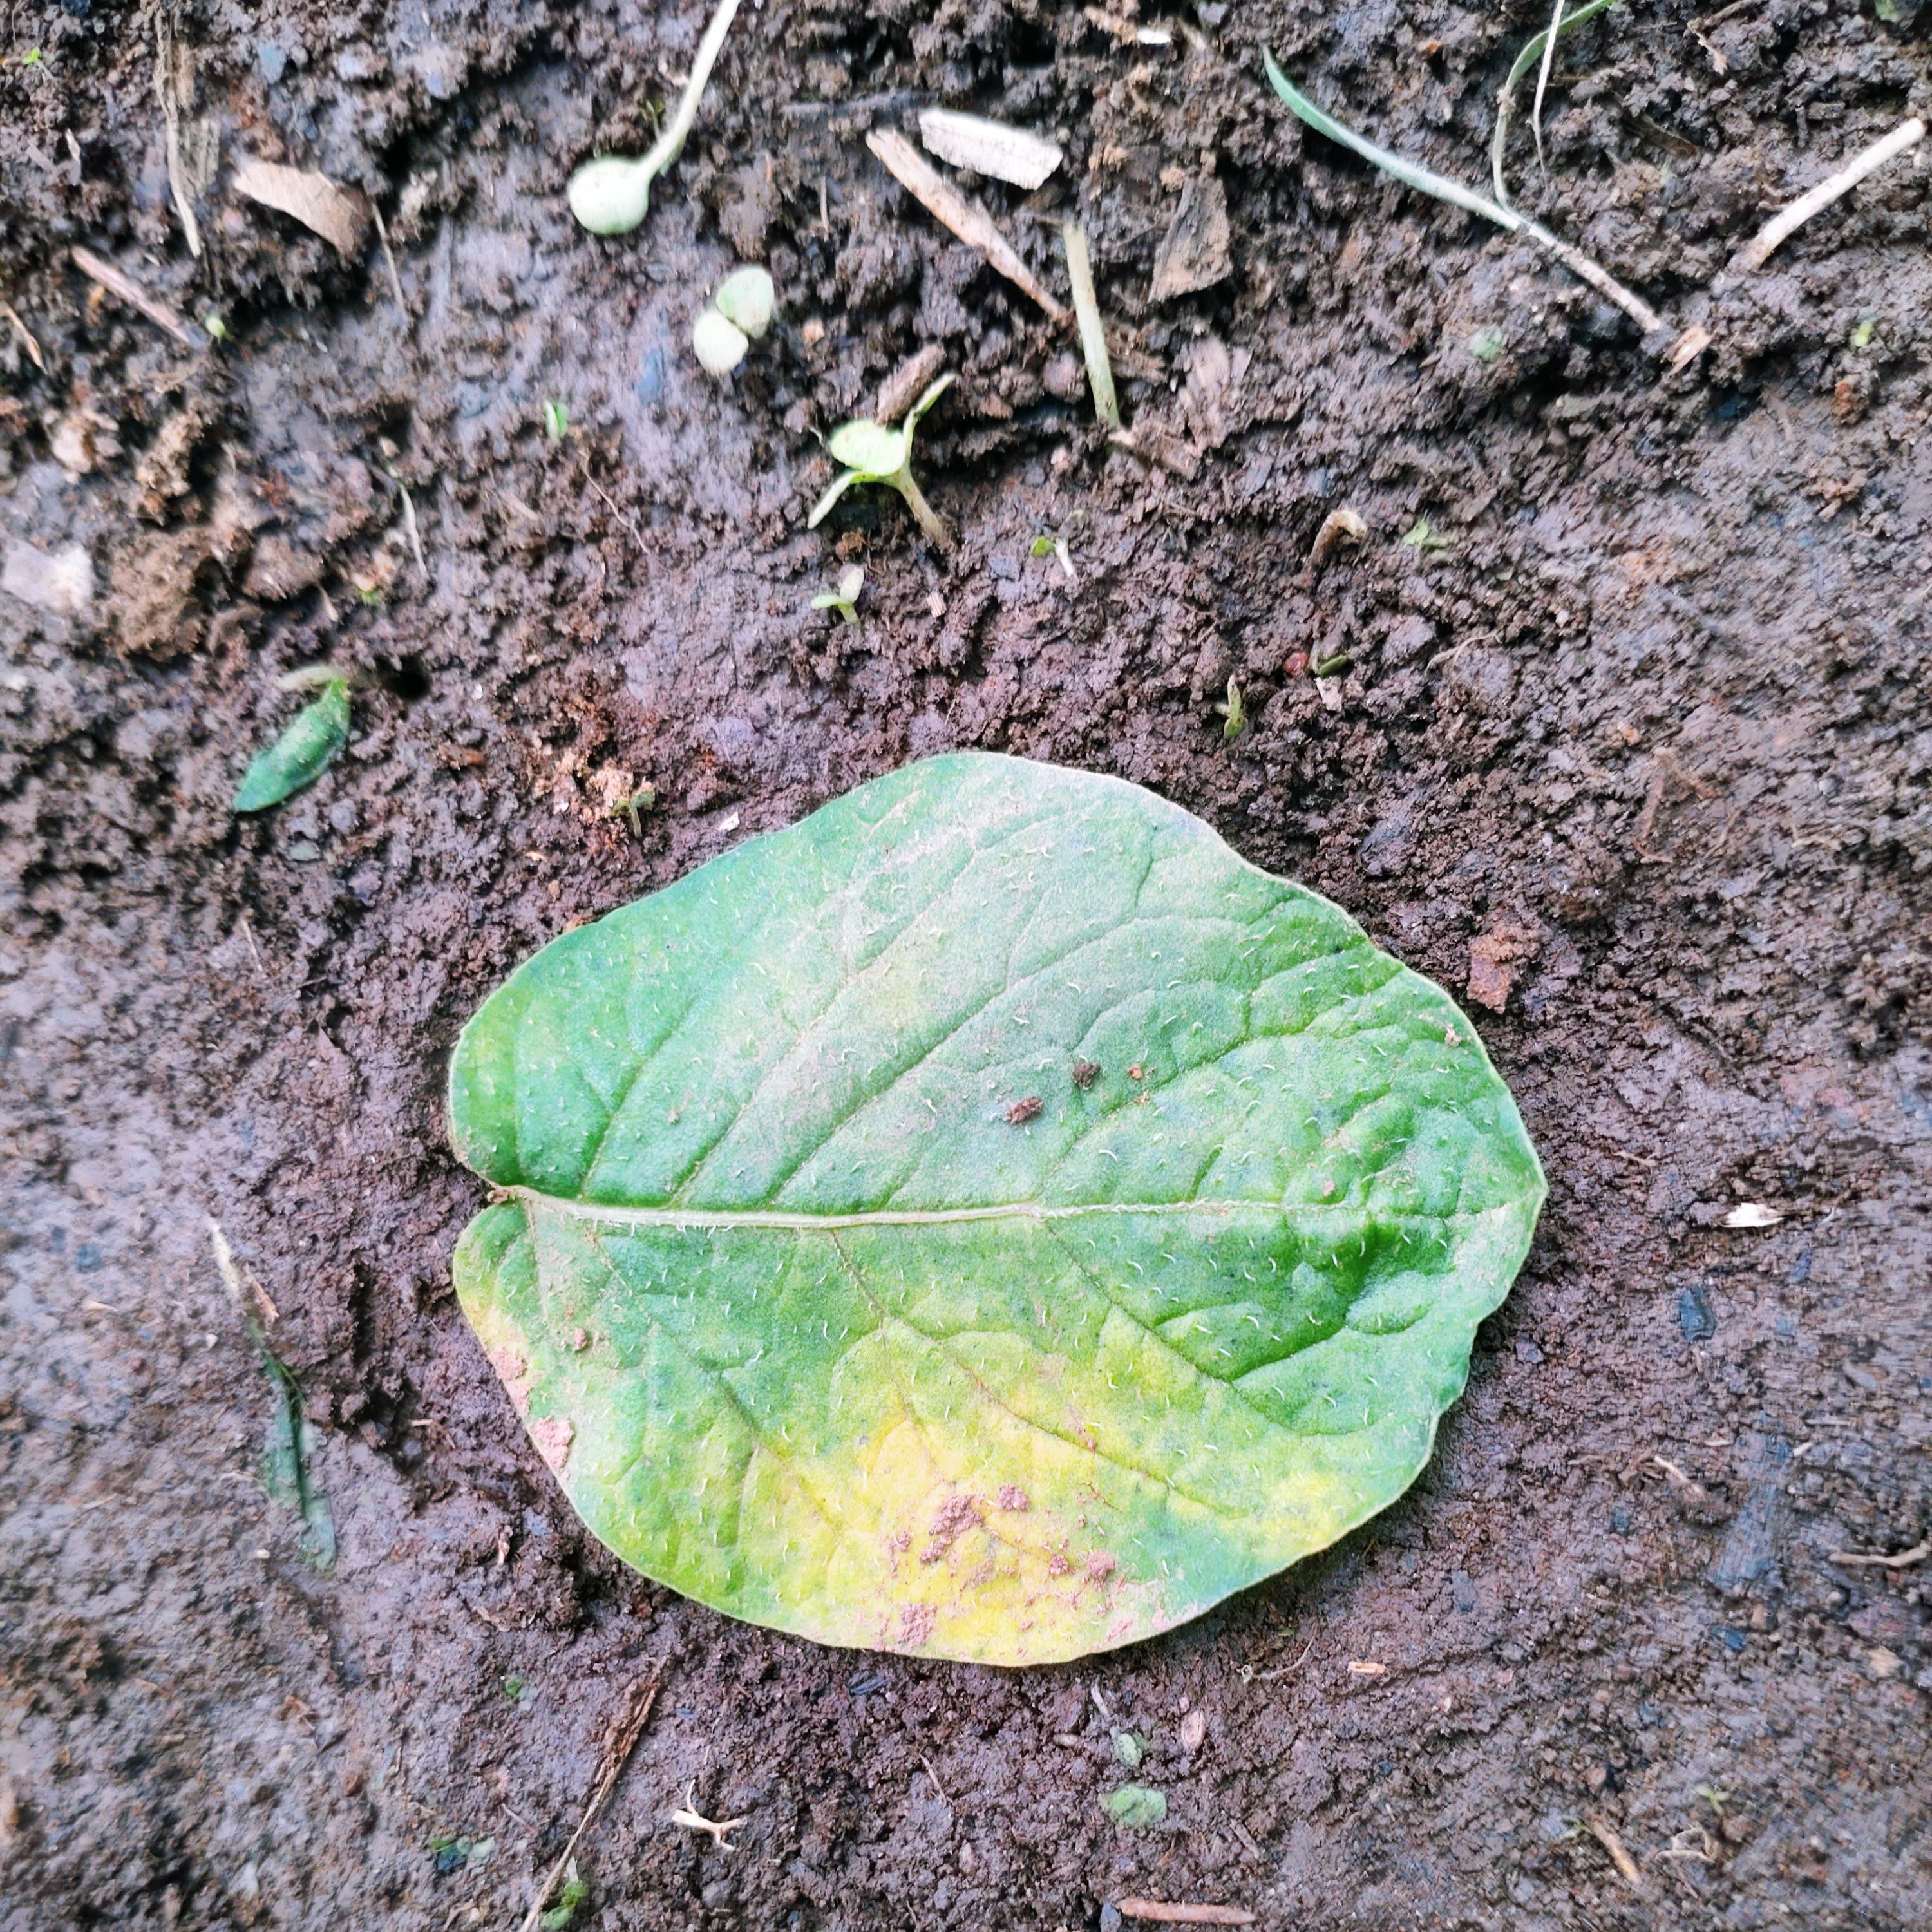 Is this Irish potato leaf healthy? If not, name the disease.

late blight
